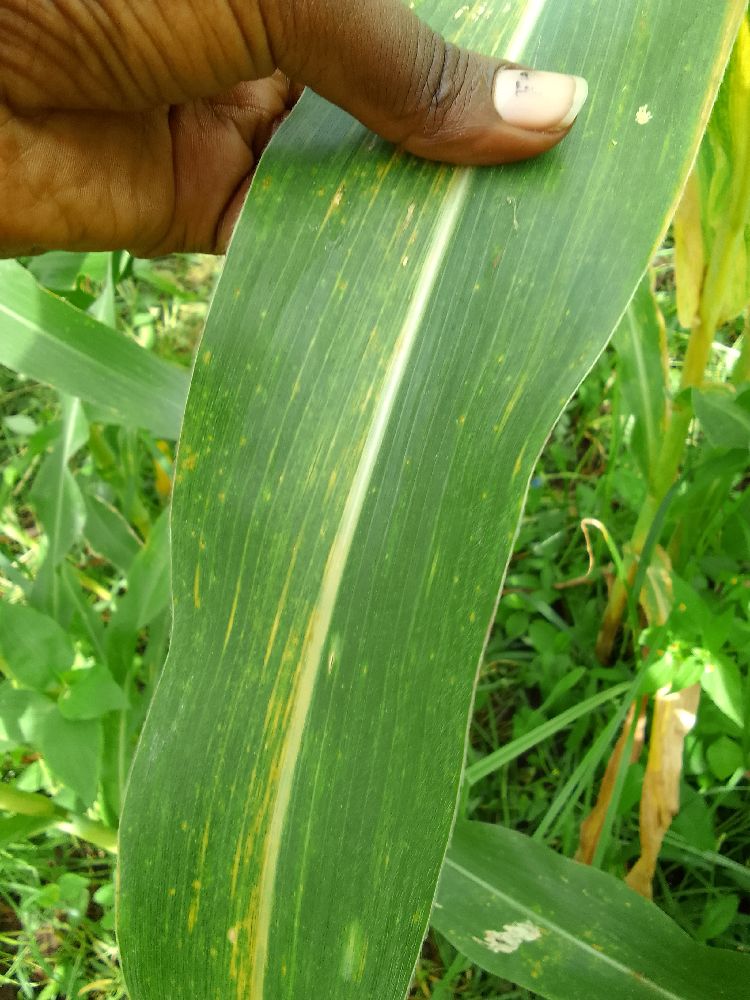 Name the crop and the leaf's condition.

maize, maize lethal necrosis
